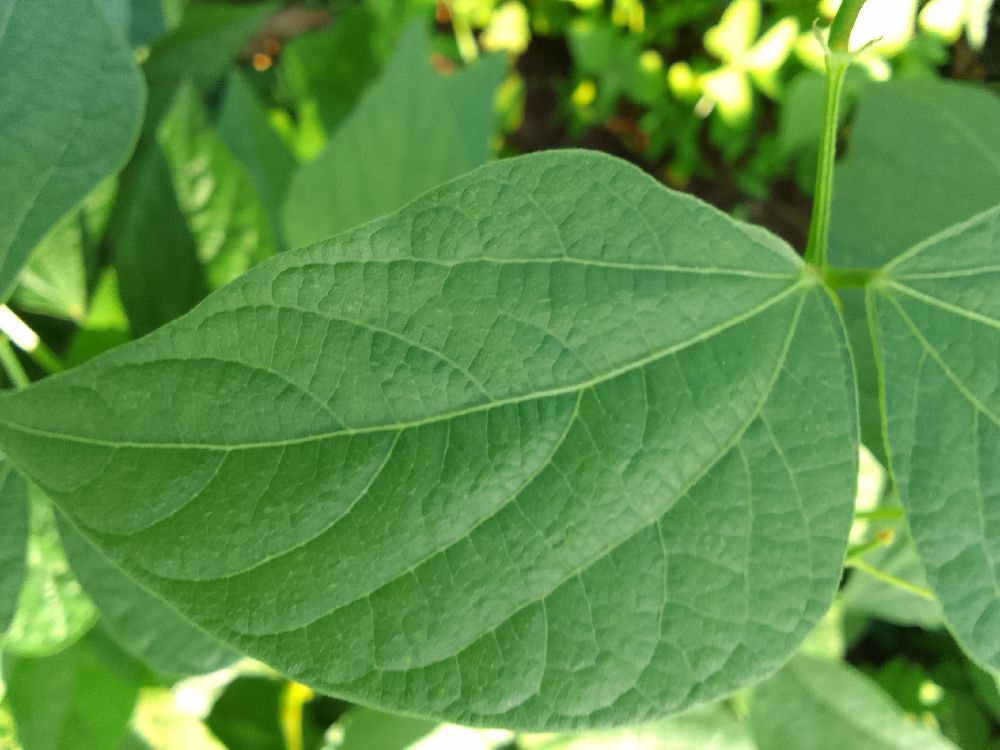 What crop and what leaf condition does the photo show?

common bean, healthy
